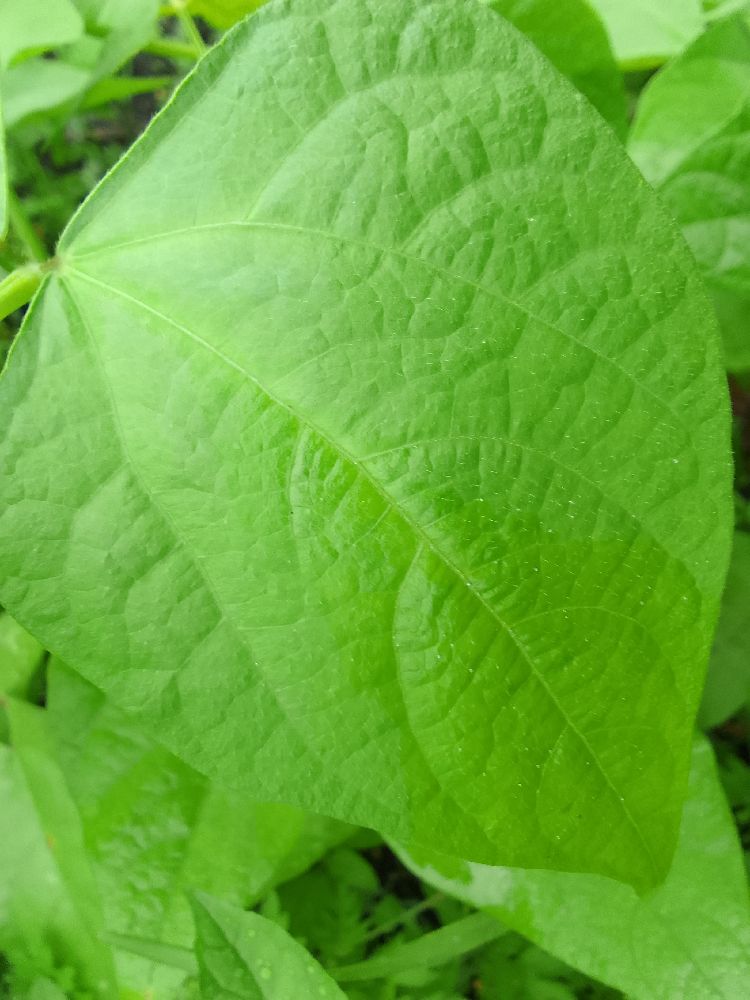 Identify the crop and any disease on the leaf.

common bean, healthy
